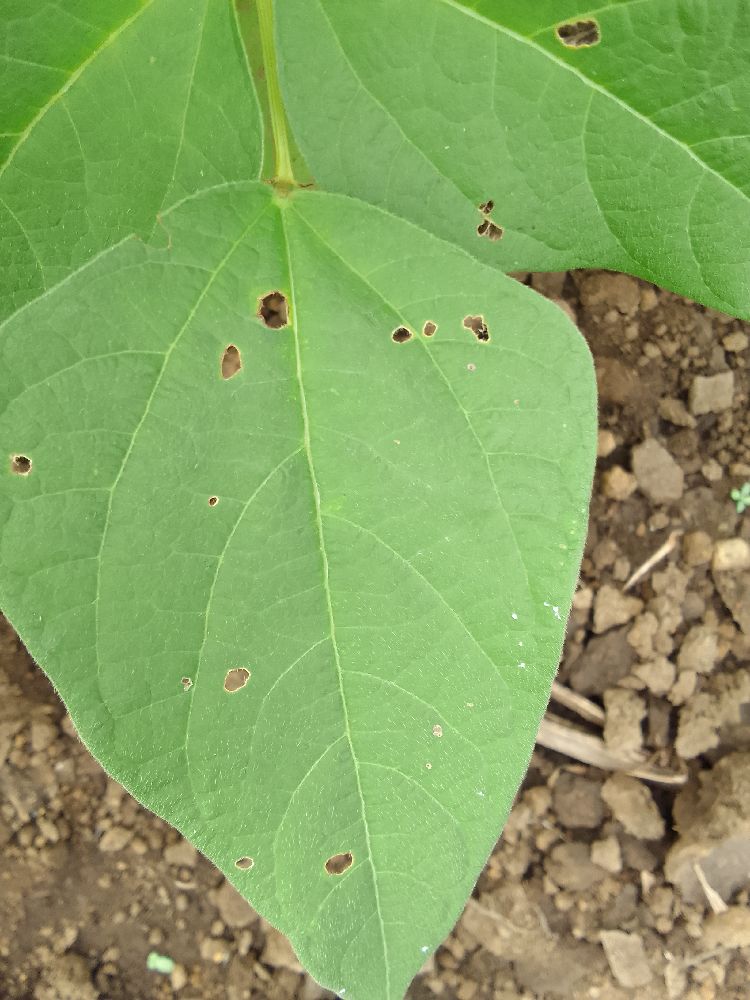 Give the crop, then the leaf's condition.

common bean, healthy
